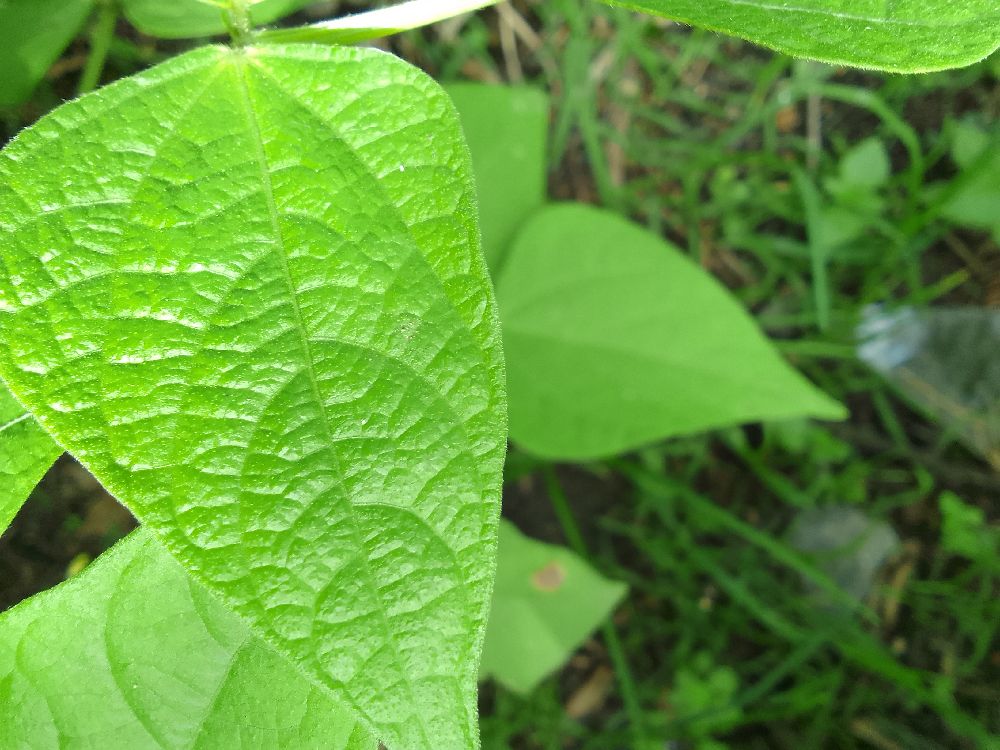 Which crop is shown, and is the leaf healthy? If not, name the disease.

common bean, healthy
